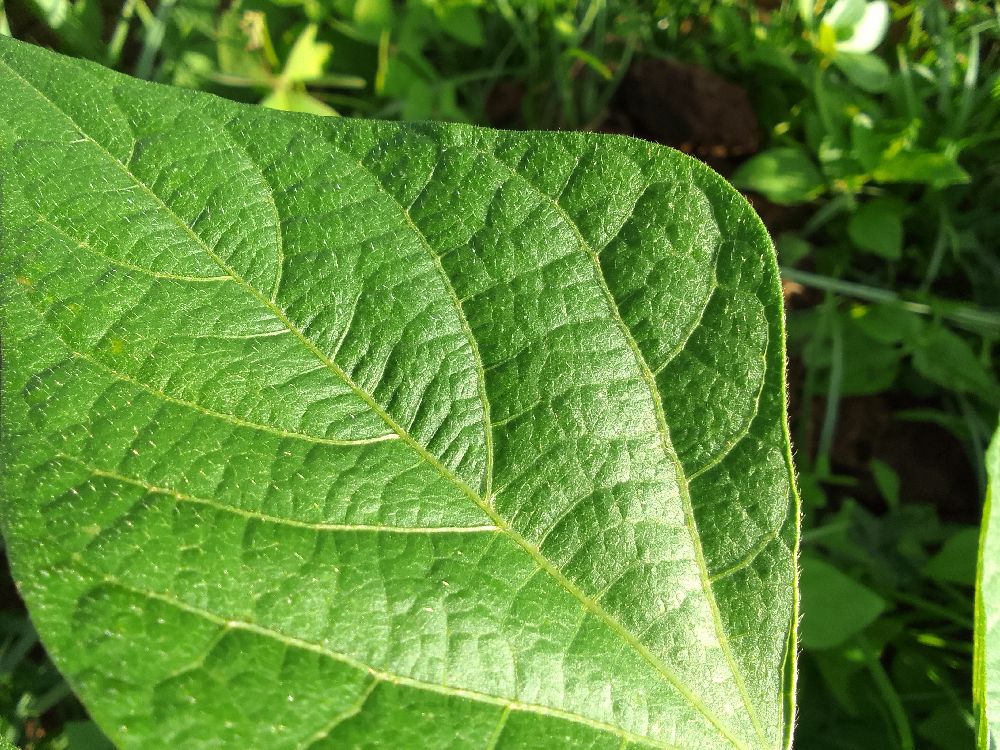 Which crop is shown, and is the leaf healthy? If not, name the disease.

common bean, healthy
